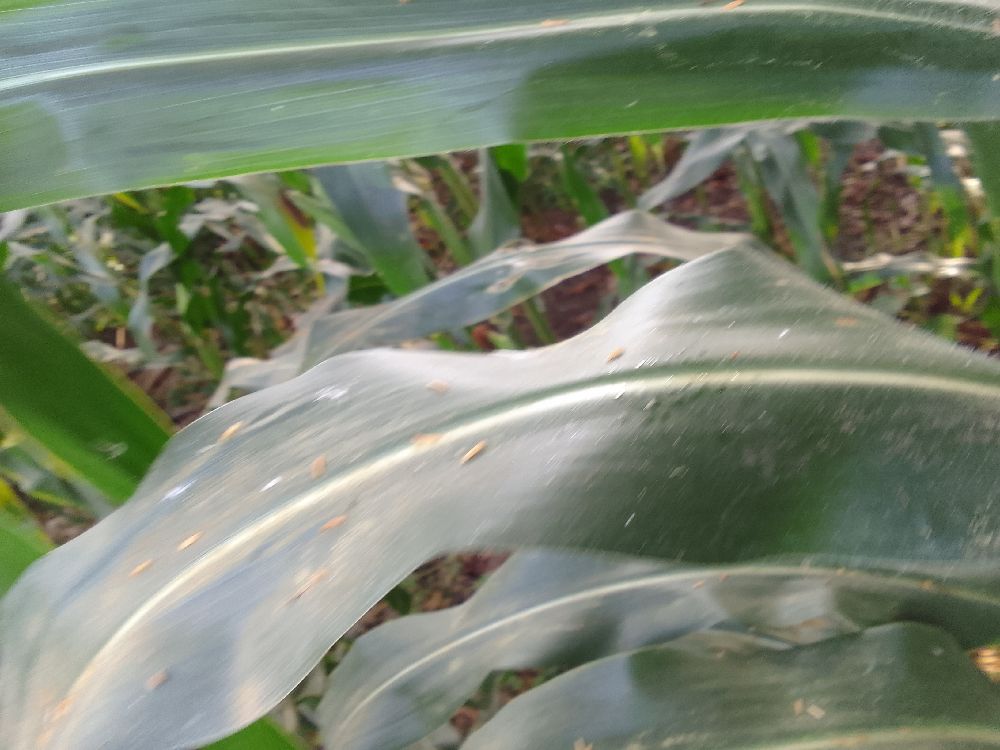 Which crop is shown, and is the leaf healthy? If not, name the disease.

maize, healthy
